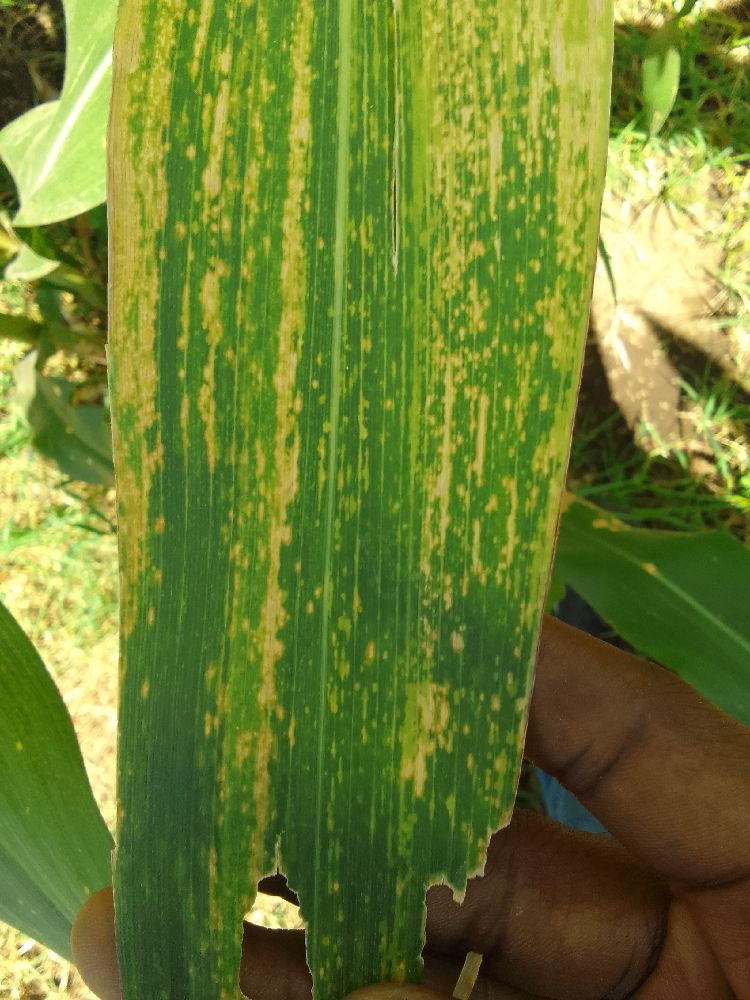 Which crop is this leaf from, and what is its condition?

maize, maize lethal necrosis
